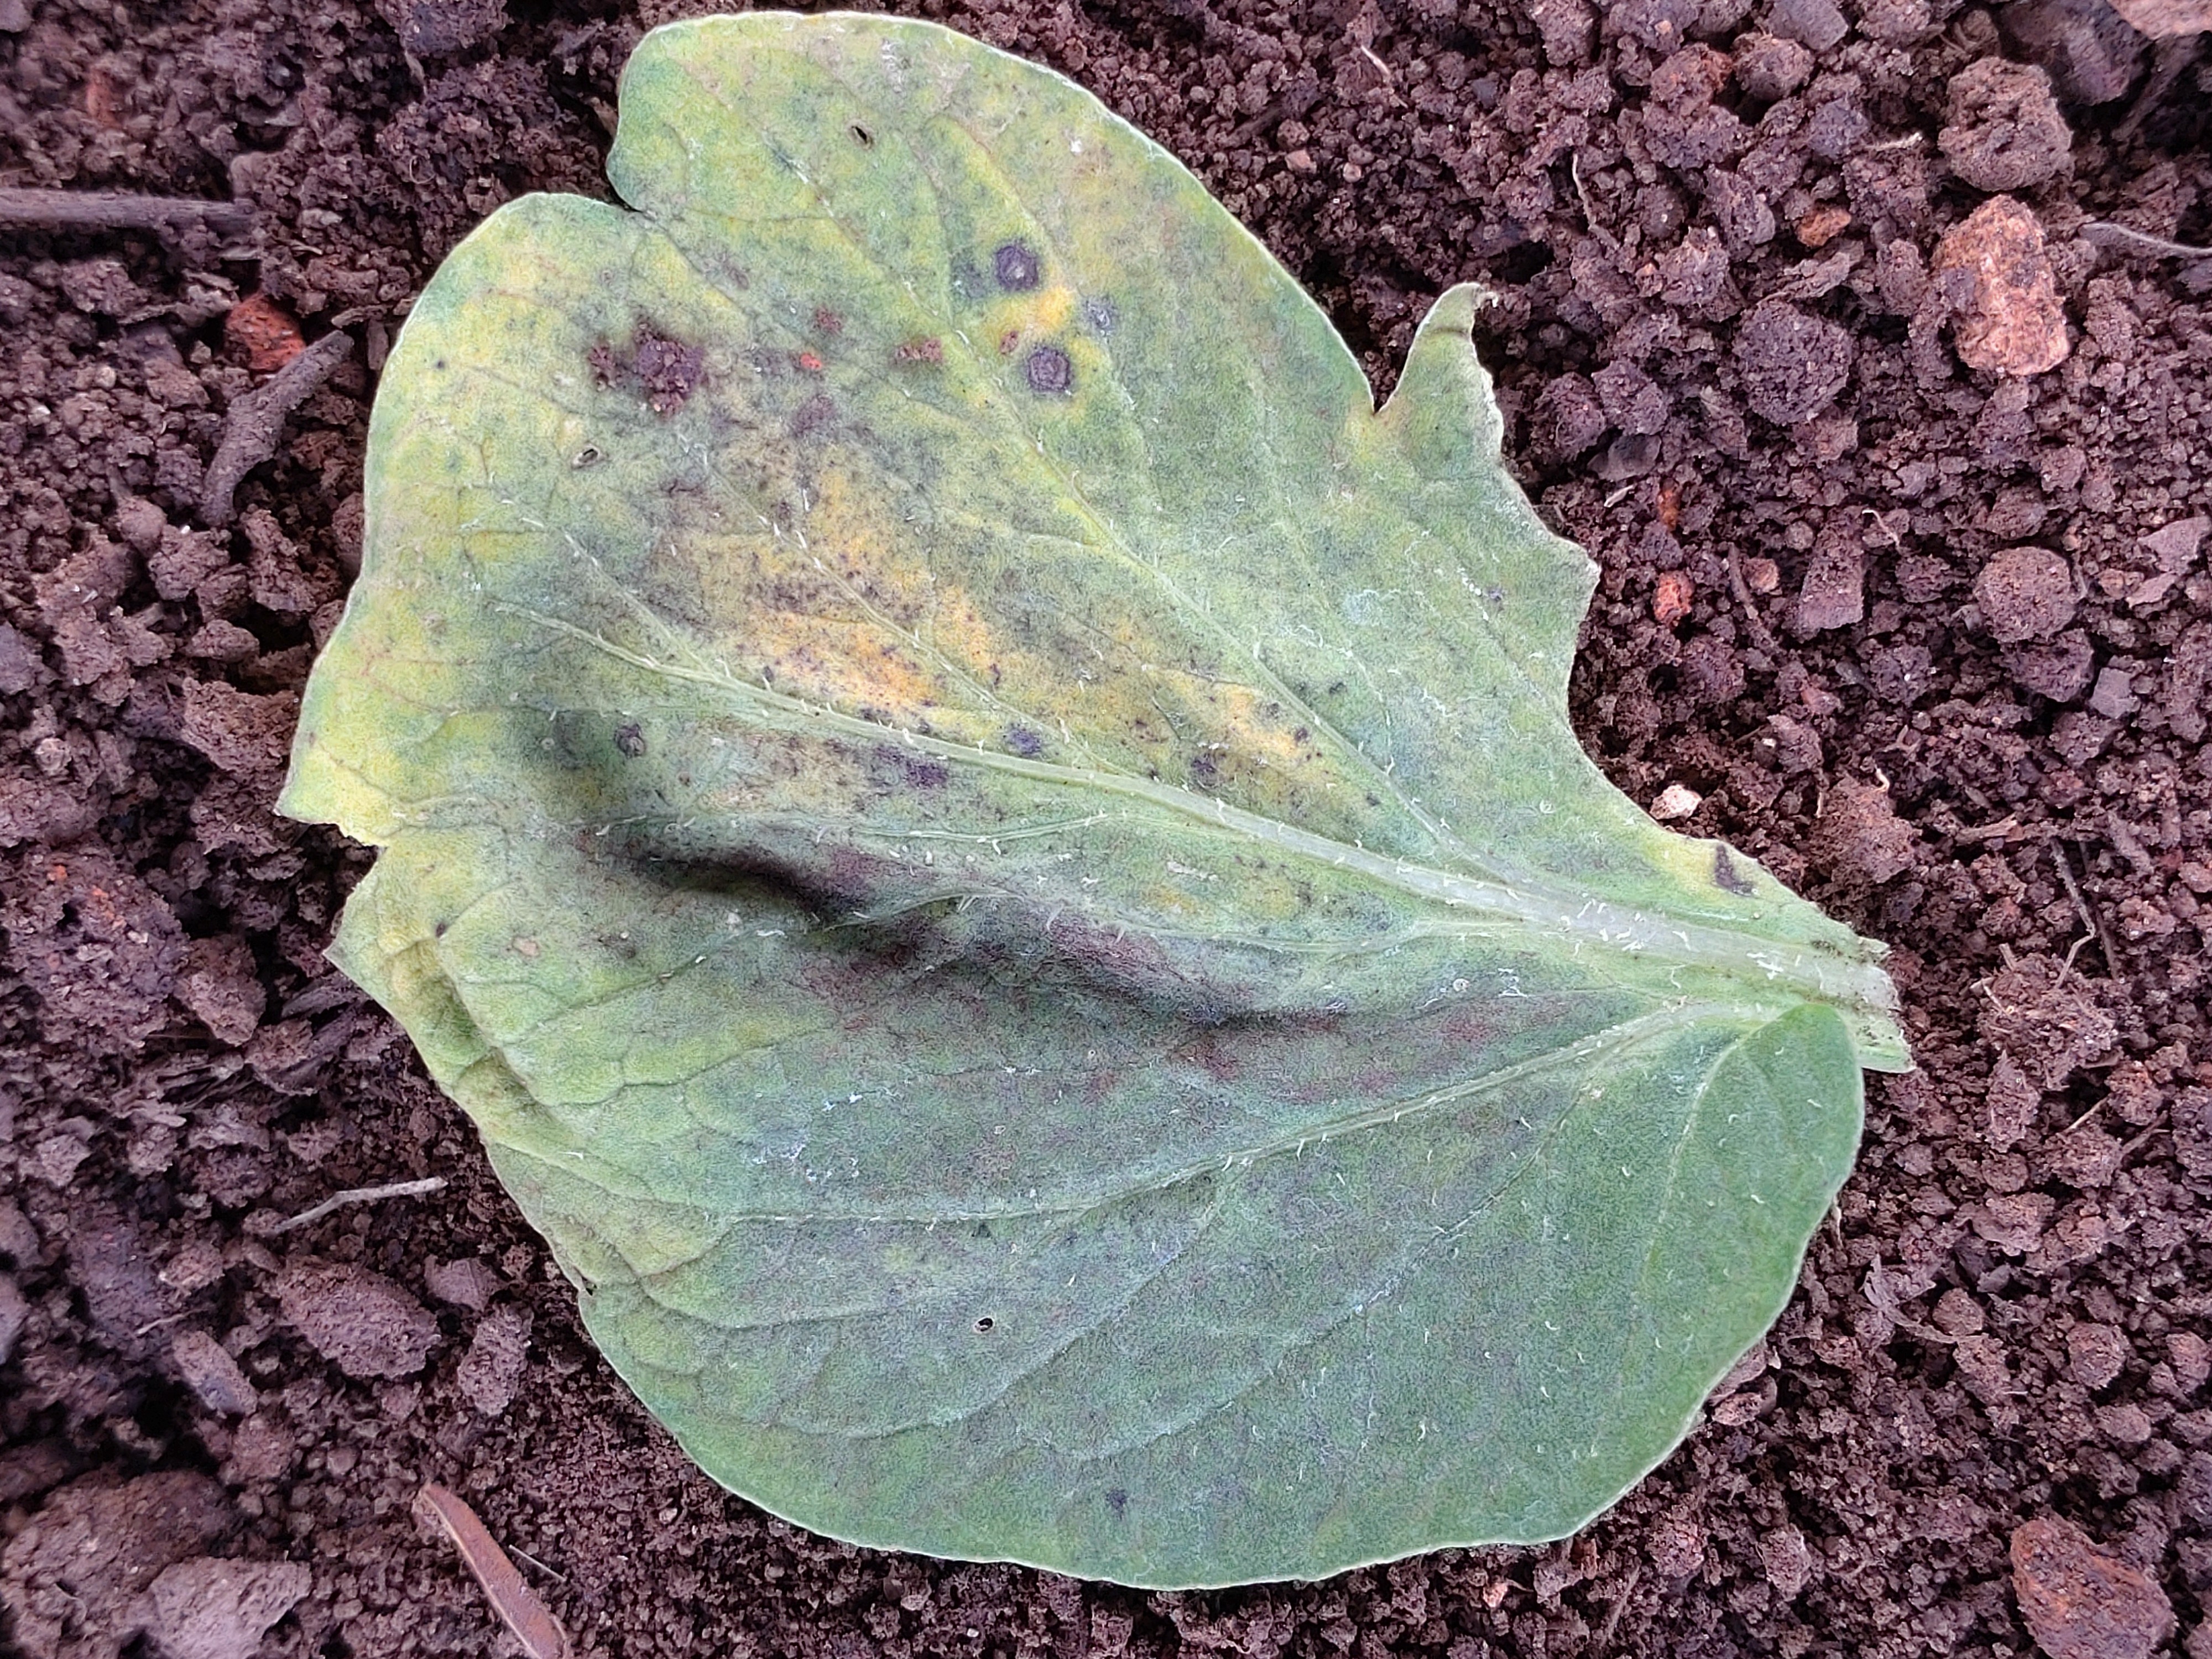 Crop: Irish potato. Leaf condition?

late blight
